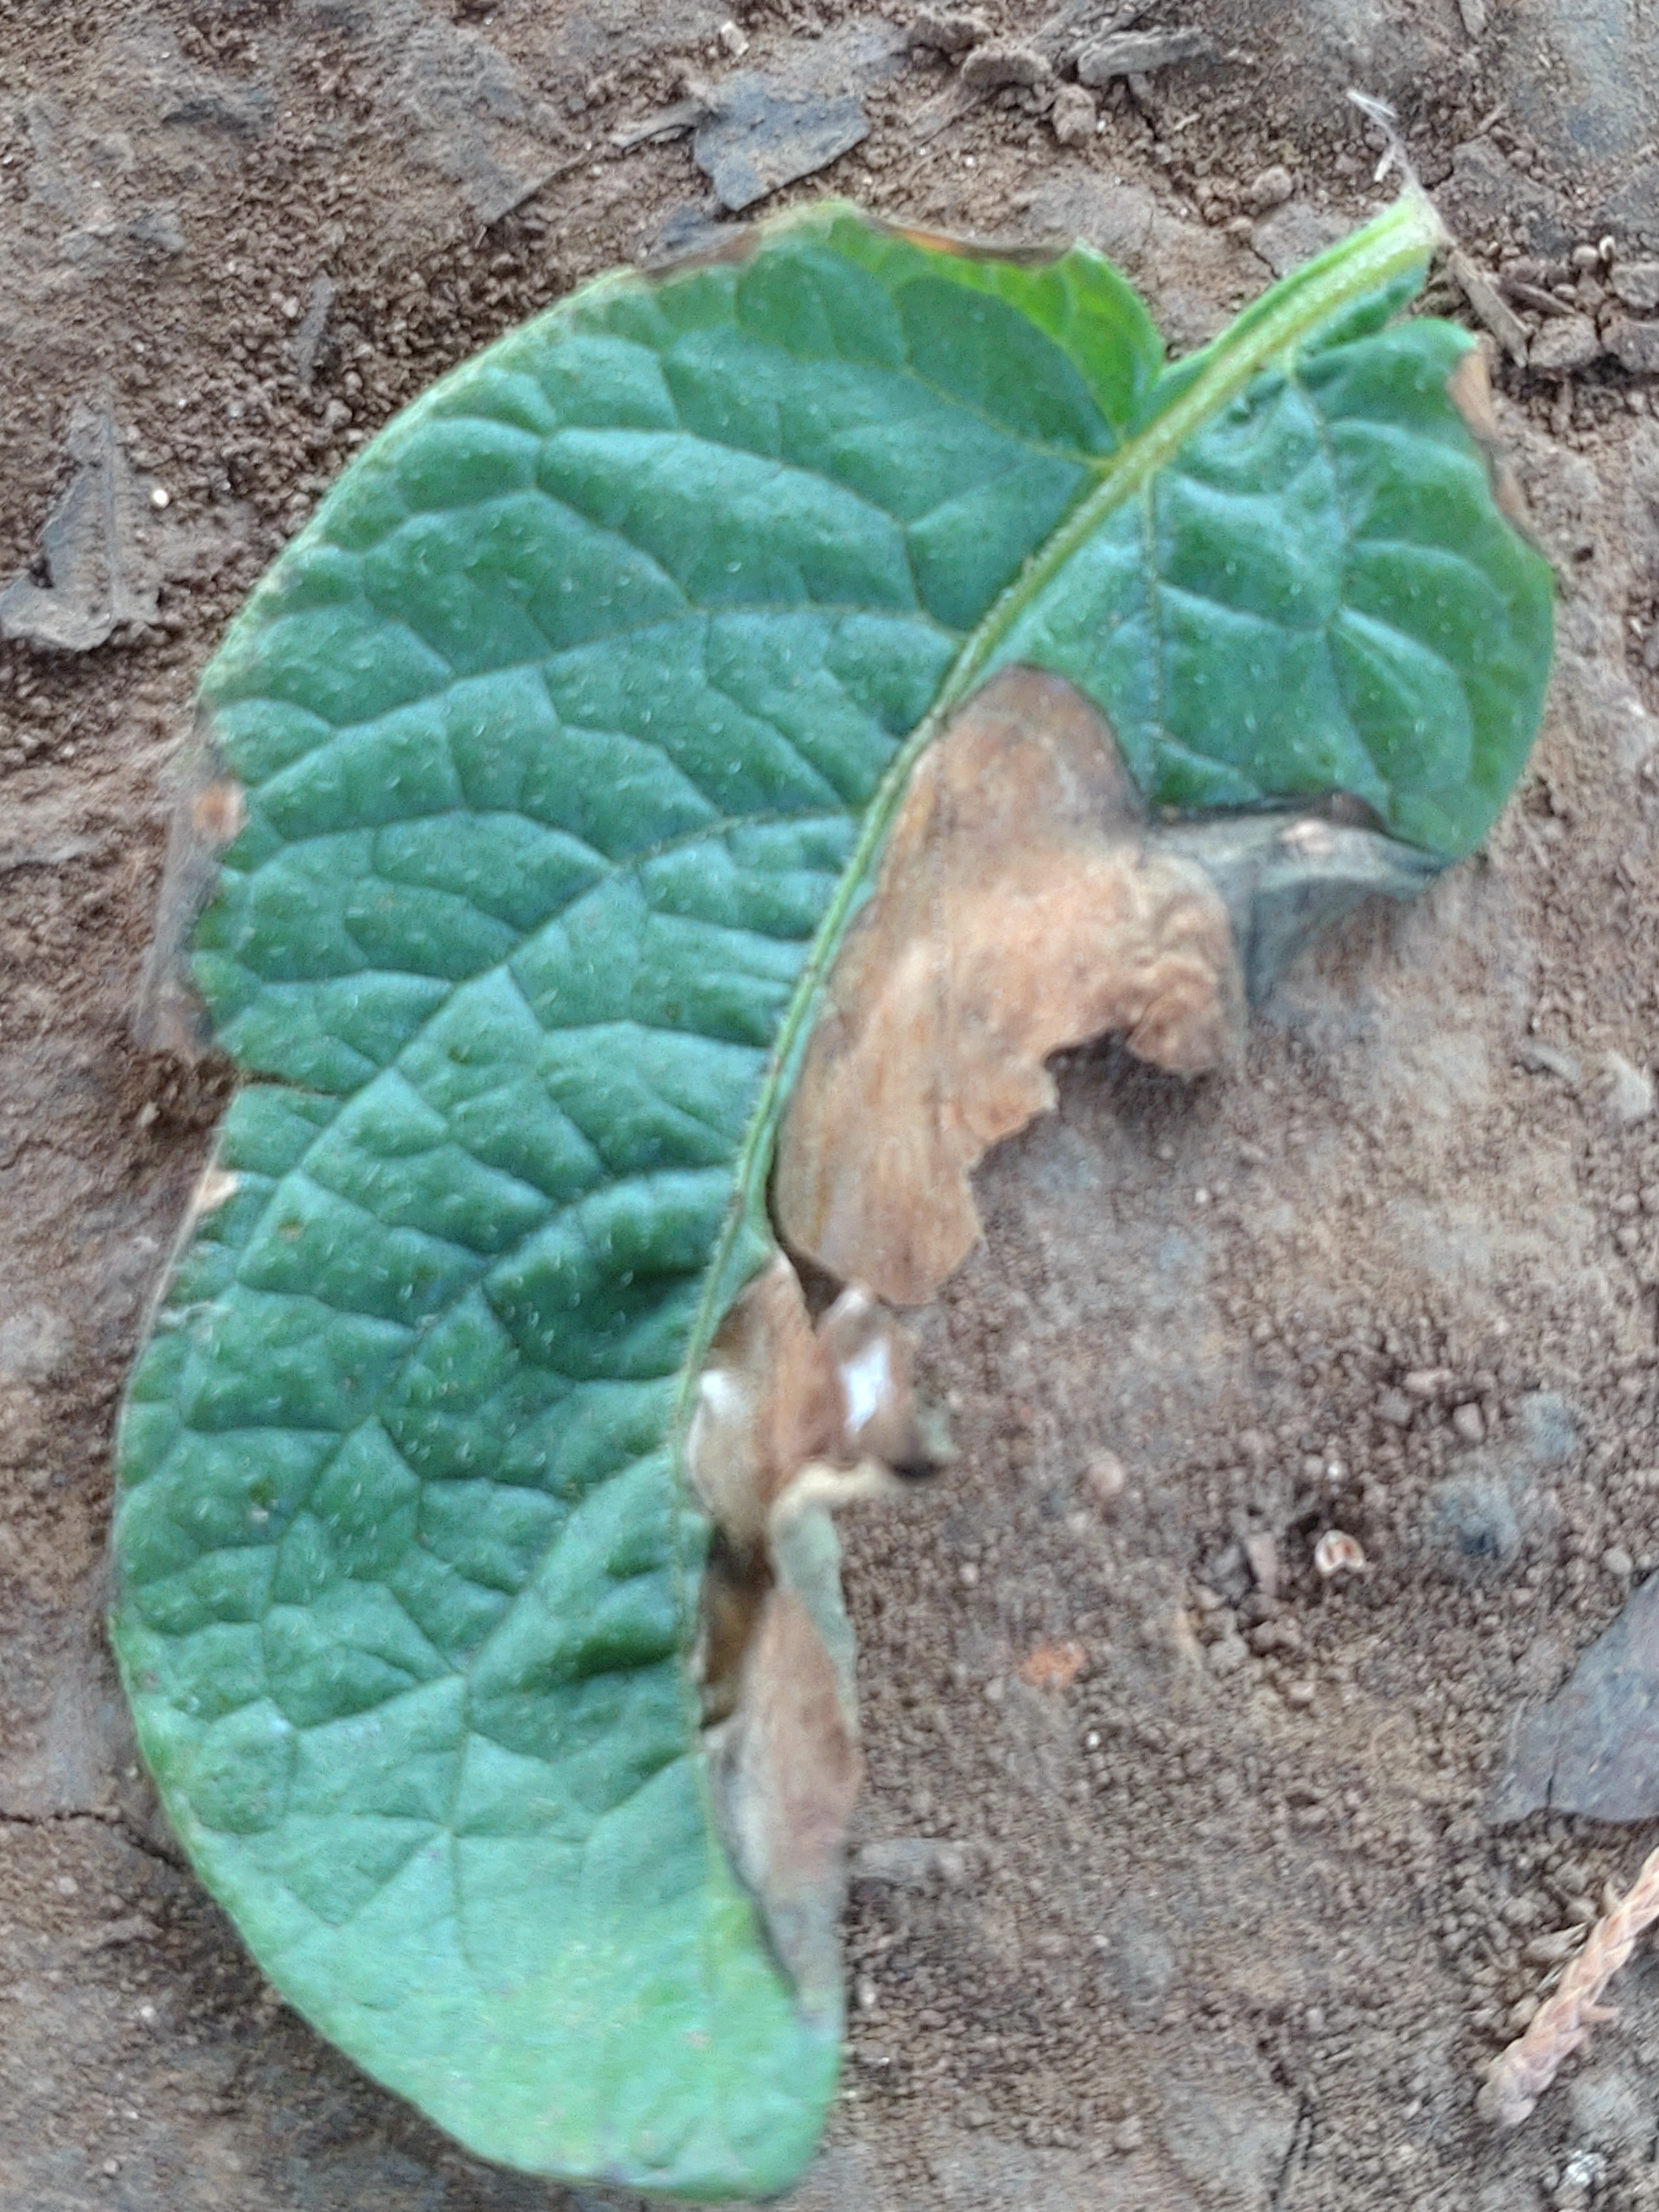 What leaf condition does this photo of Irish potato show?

early blight
